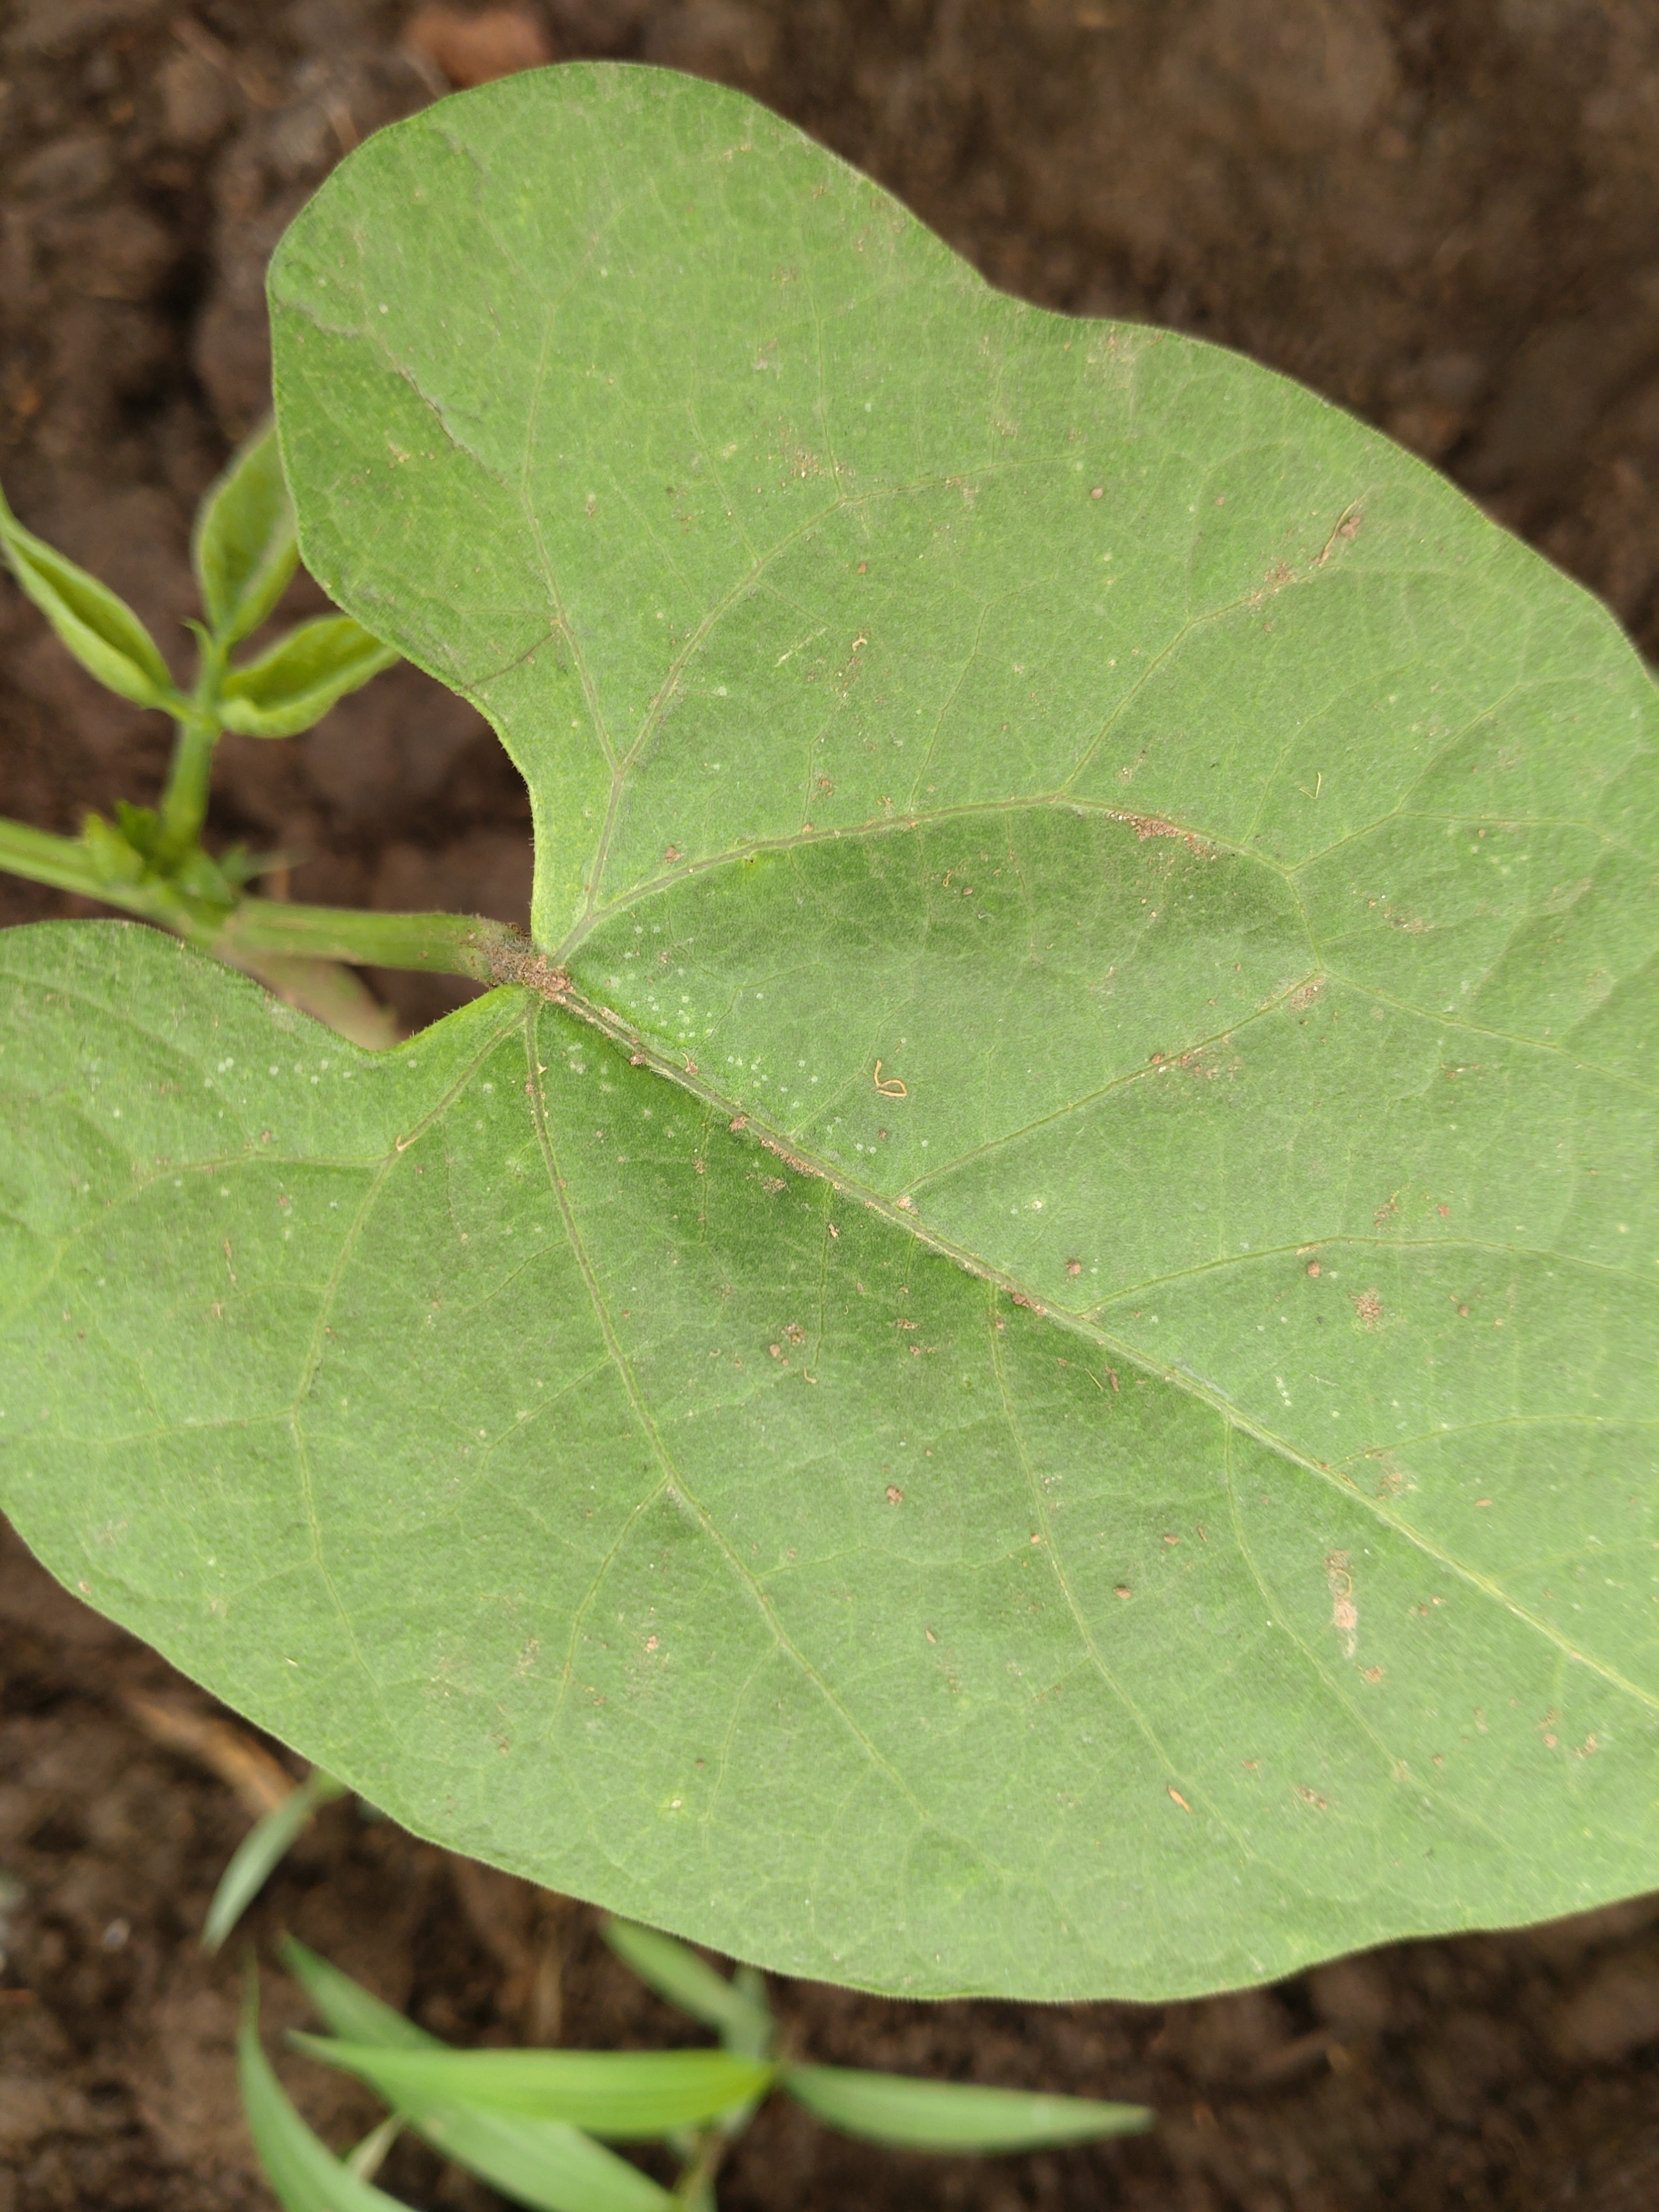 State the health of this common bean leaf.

healthy
